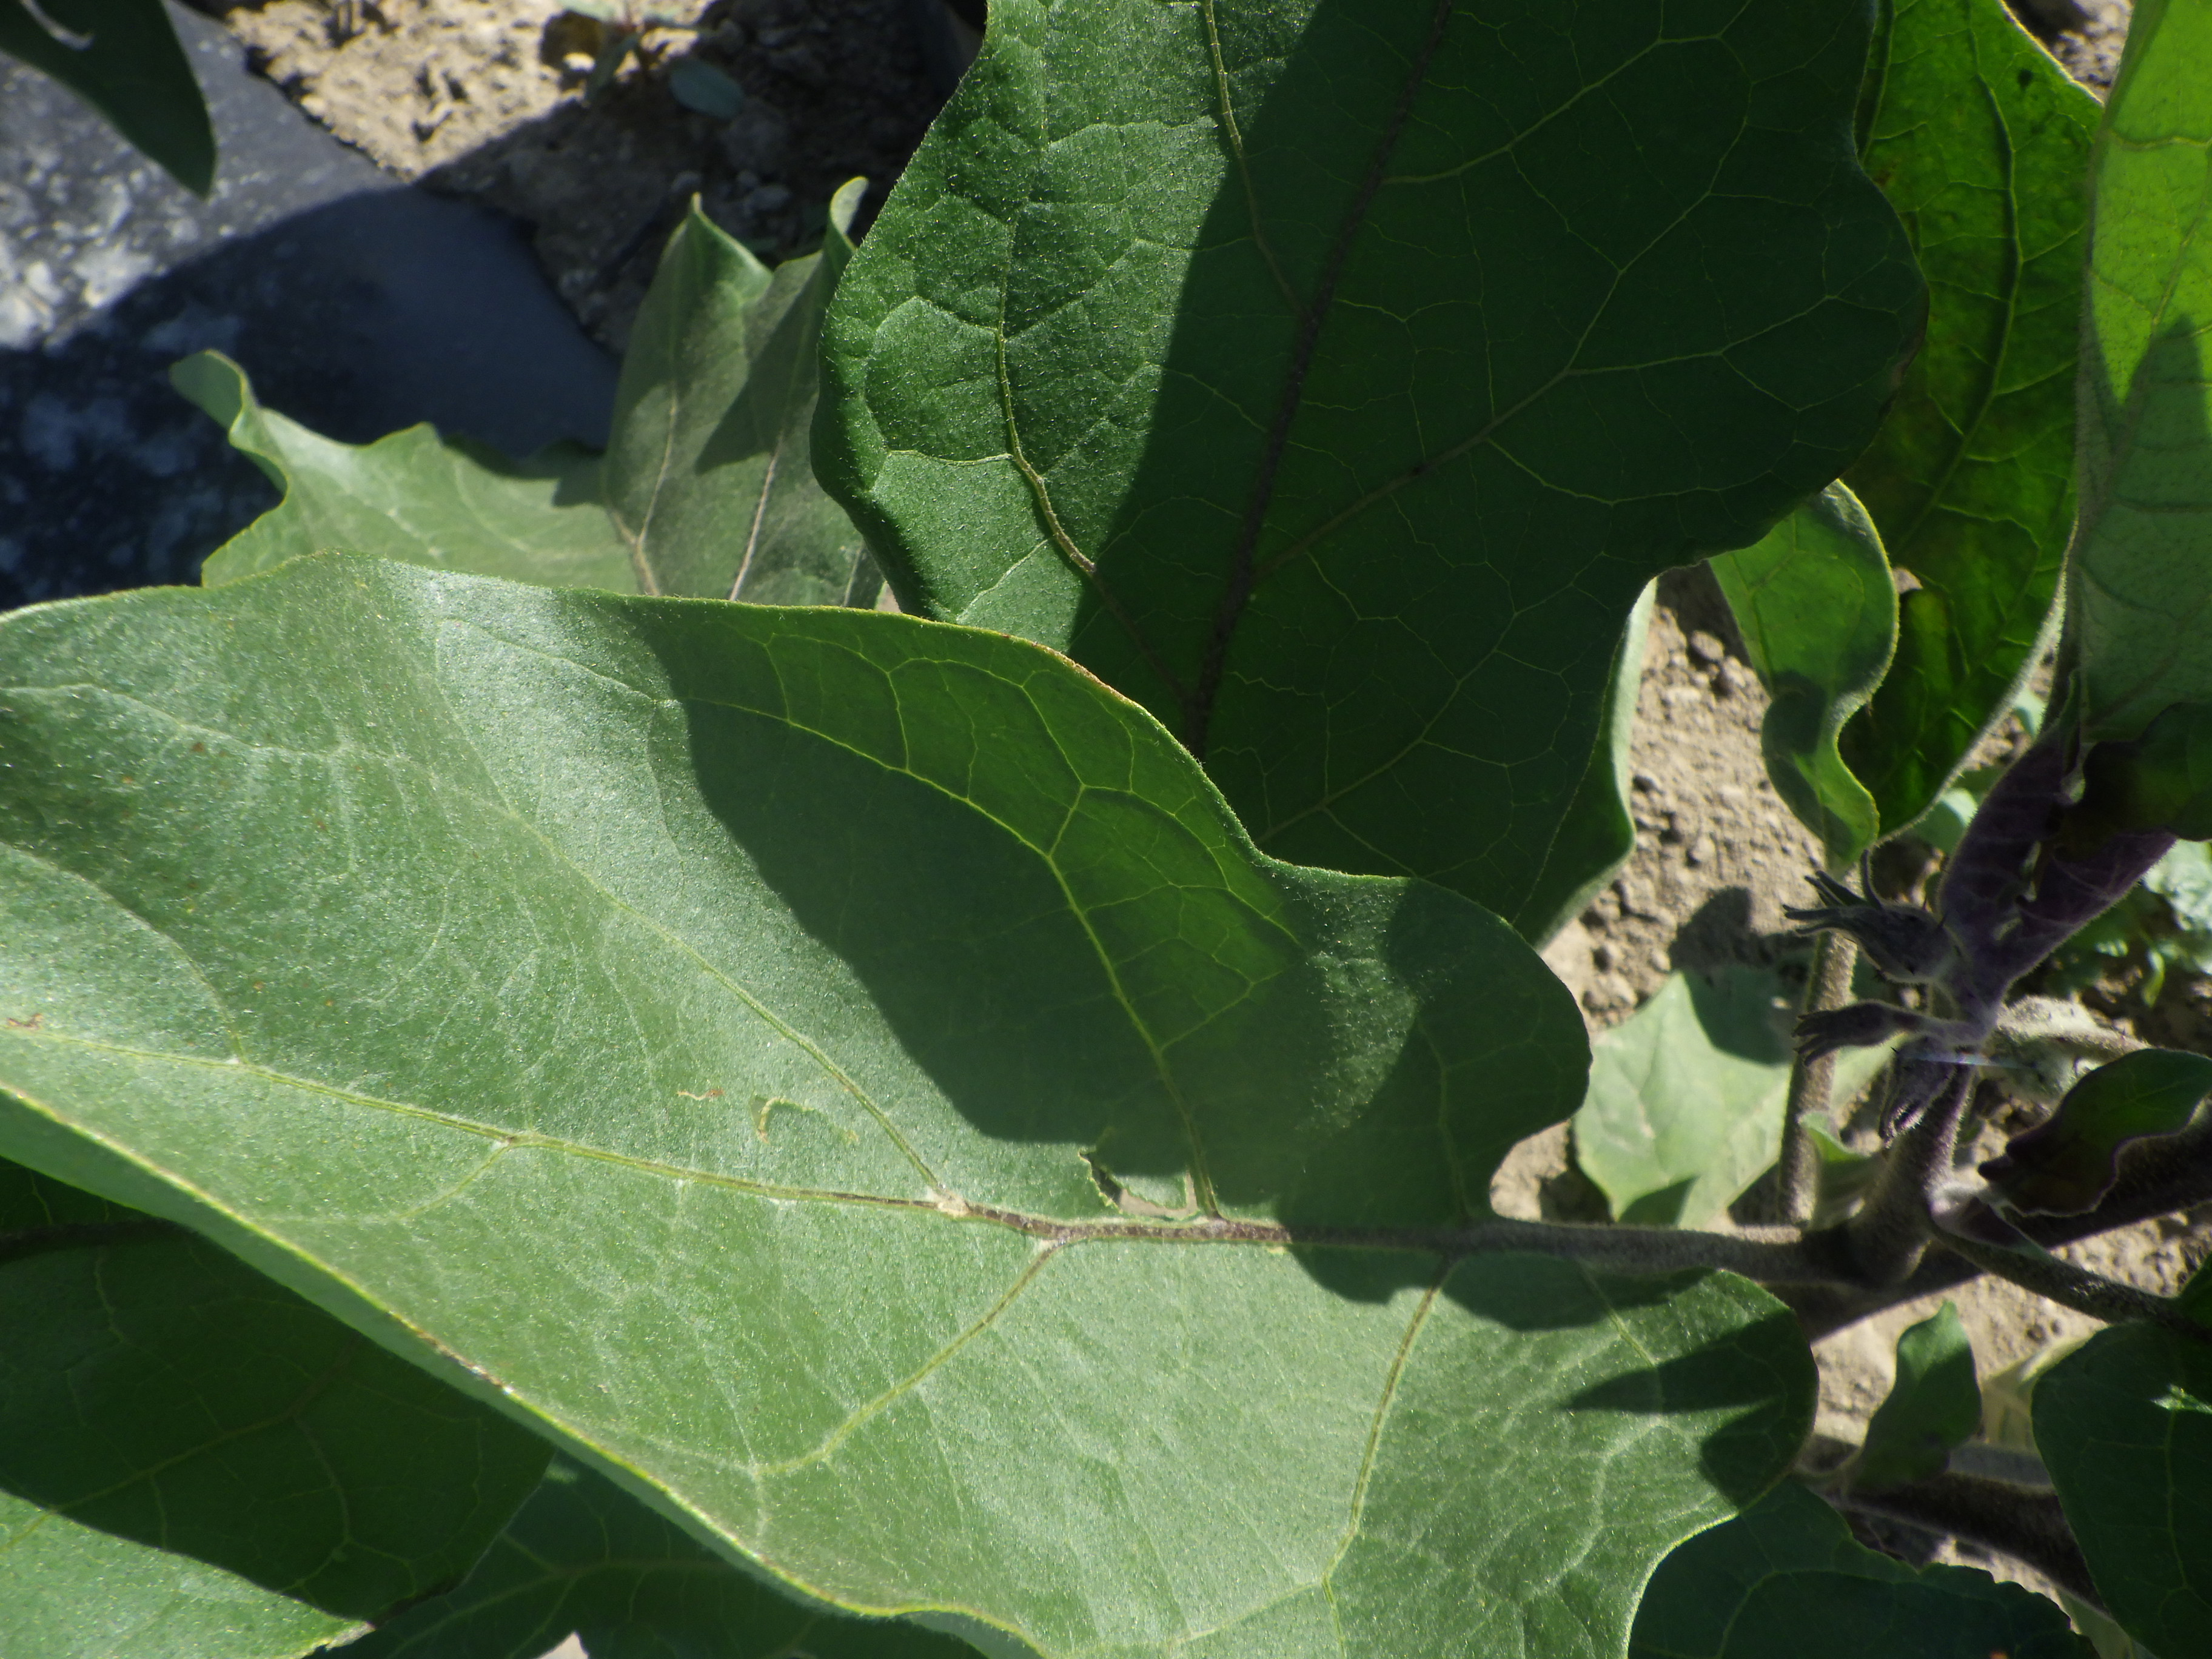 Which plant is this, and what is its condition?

aubergine, colorado potato beetle
